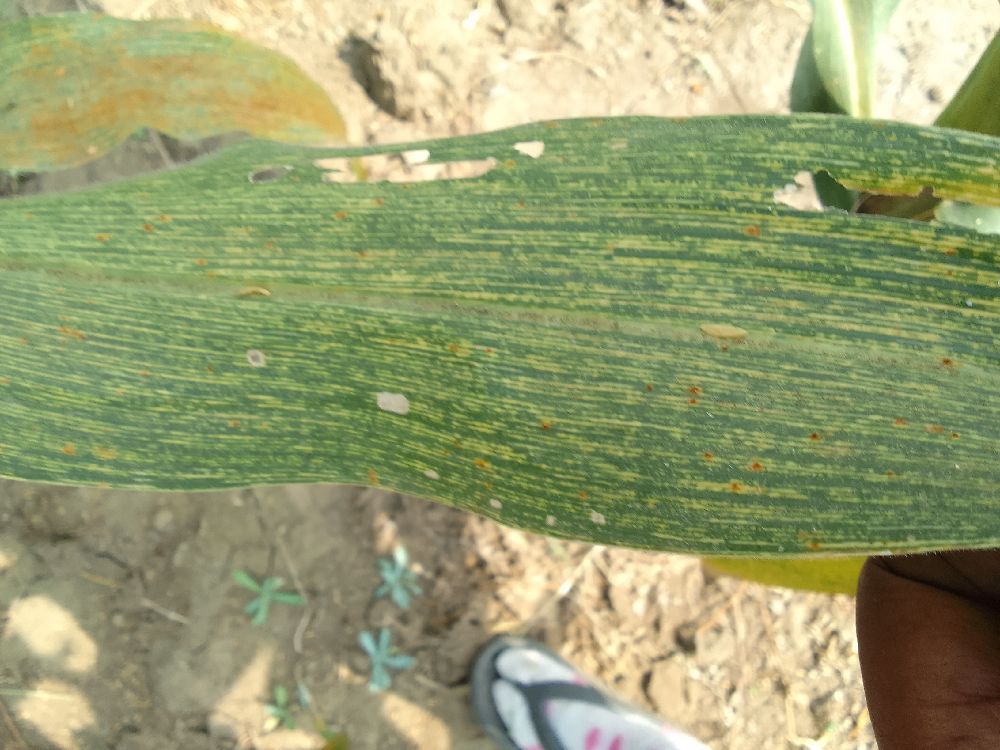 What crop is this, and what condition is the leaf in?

maize, maize streak virus
